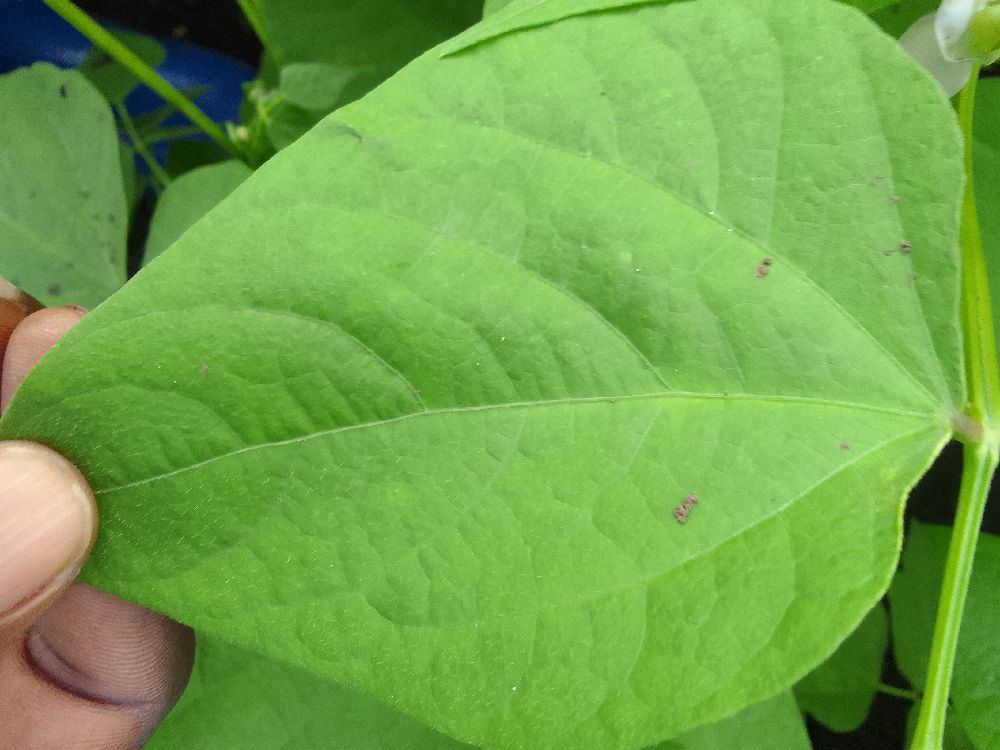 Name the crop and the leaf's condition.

common bean, healthy
